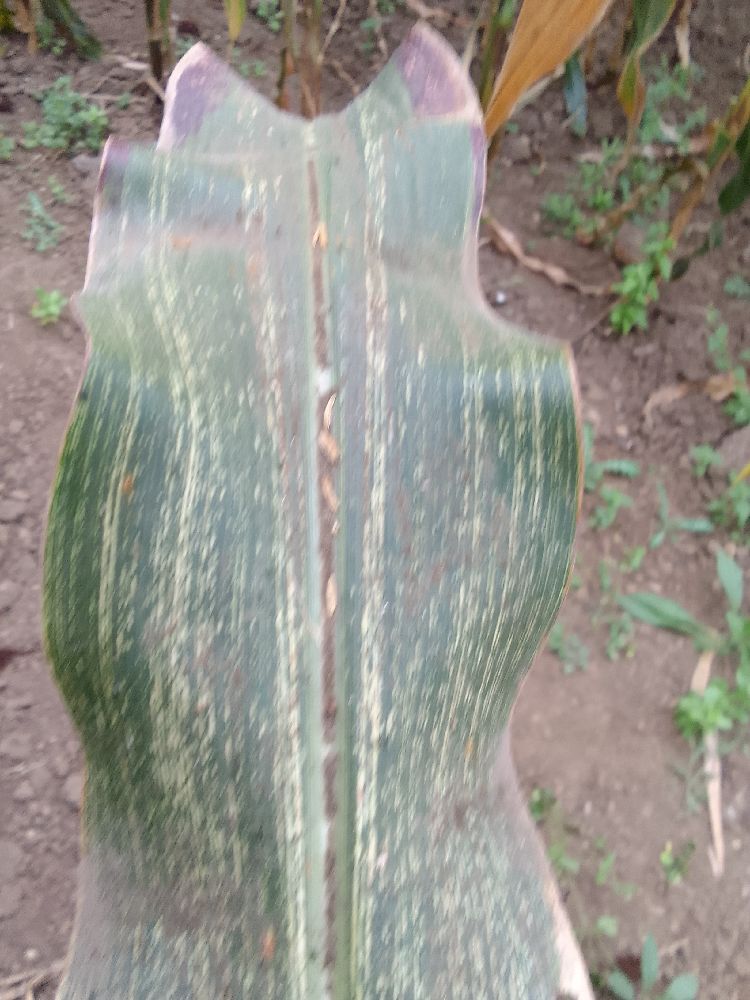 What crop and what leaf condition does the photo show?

maize, maize streak virus
